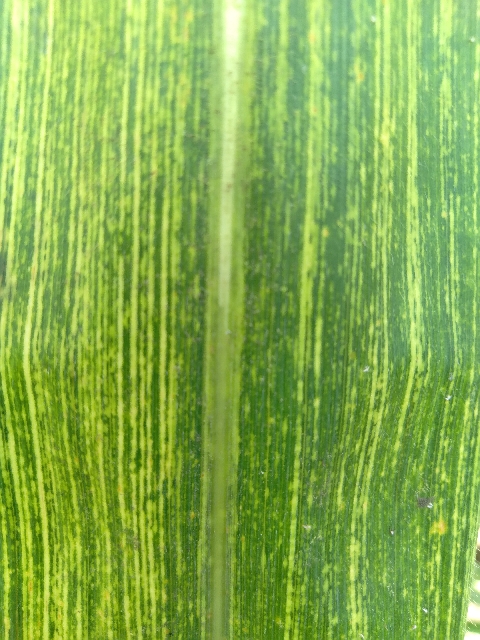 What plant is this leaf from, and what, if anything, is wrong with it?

maize, maize streak virus
